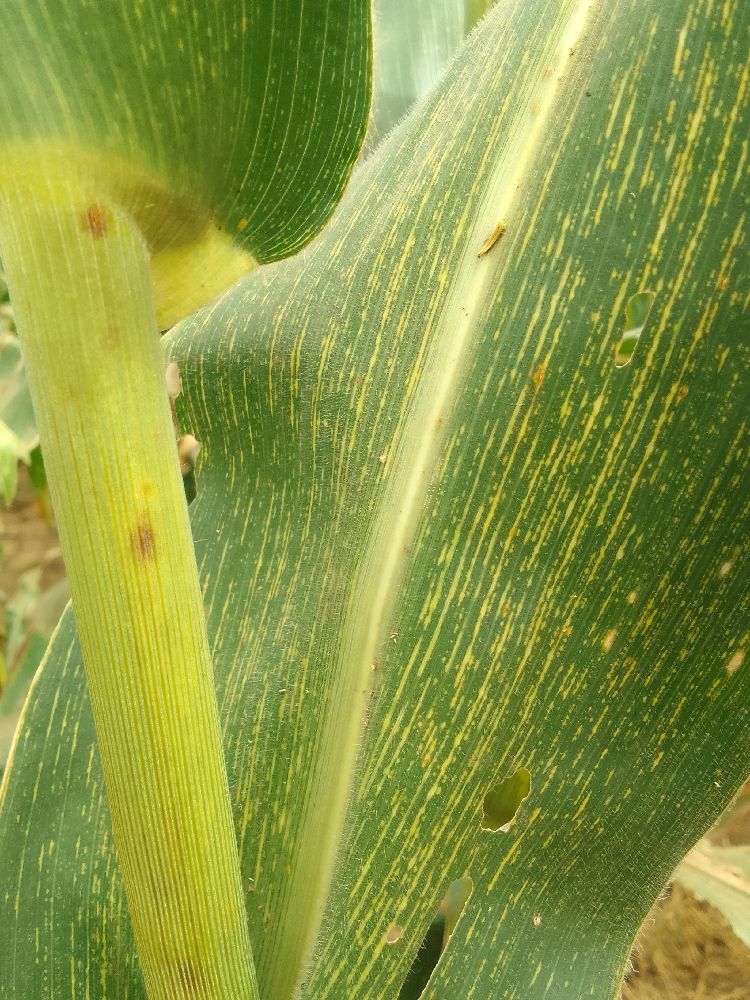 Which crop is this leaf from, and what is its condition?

maize, maize streak virus
